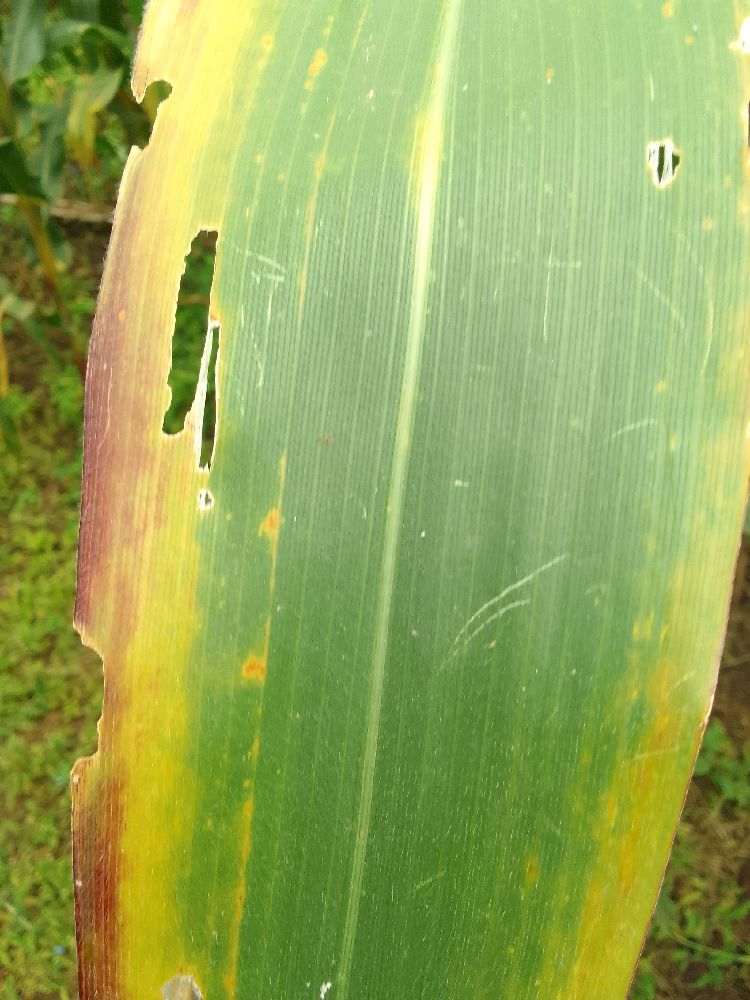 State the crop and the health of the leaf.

maize, maize lethal necrosis
